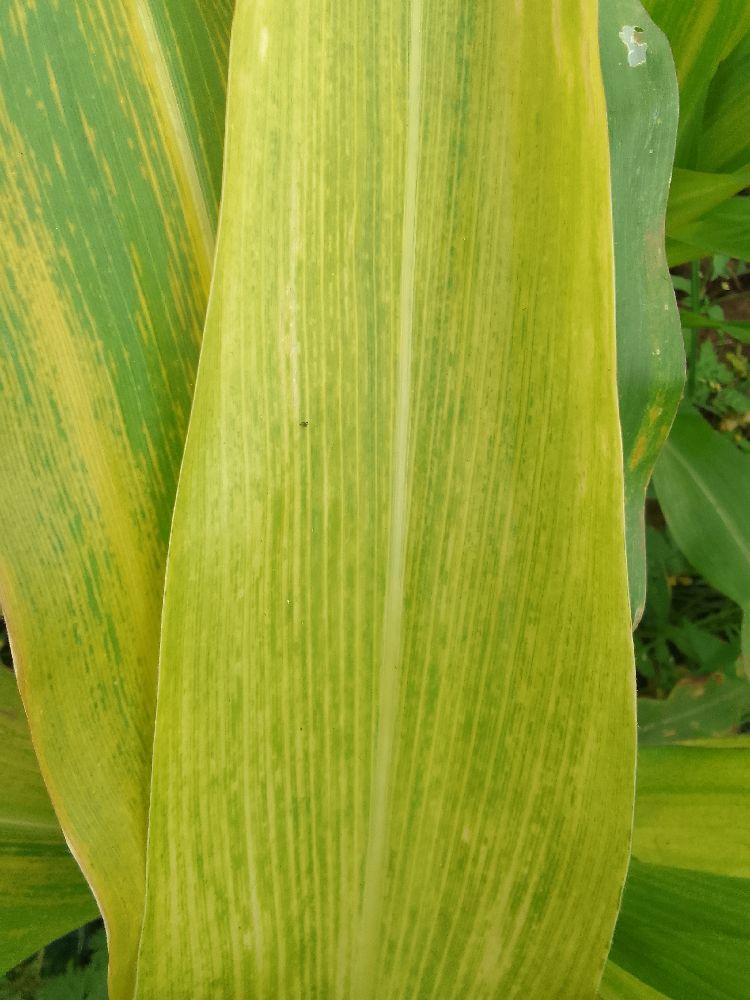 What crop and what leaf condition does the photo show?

maize, maize lethal necrosis
